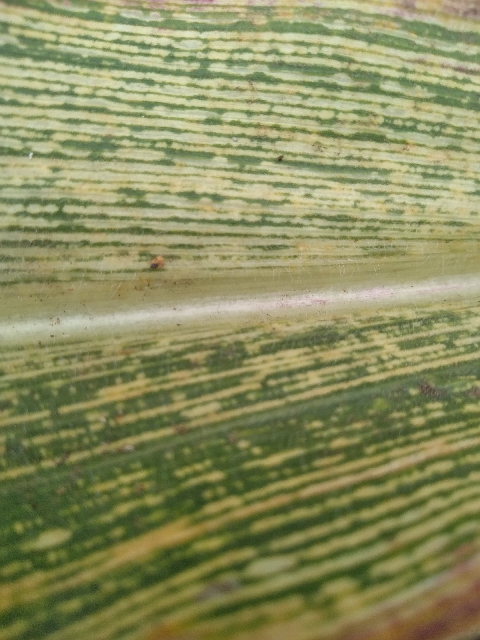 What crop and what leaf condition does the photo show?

maize, maize streak virus
